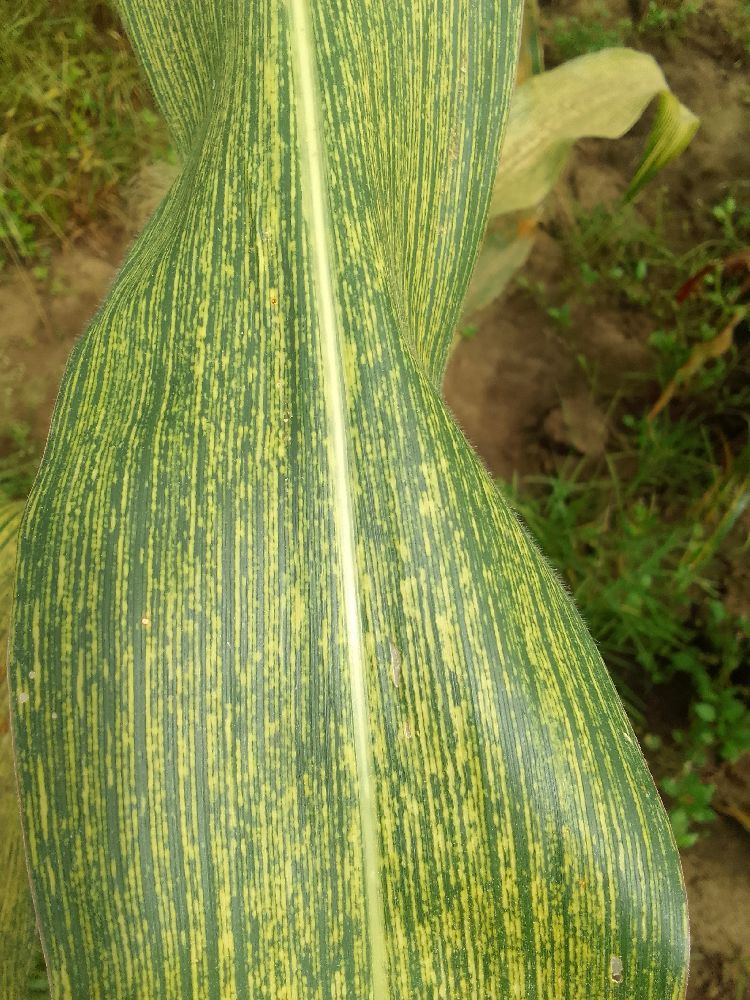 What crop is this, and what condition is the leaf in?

maize, maize streak virus
